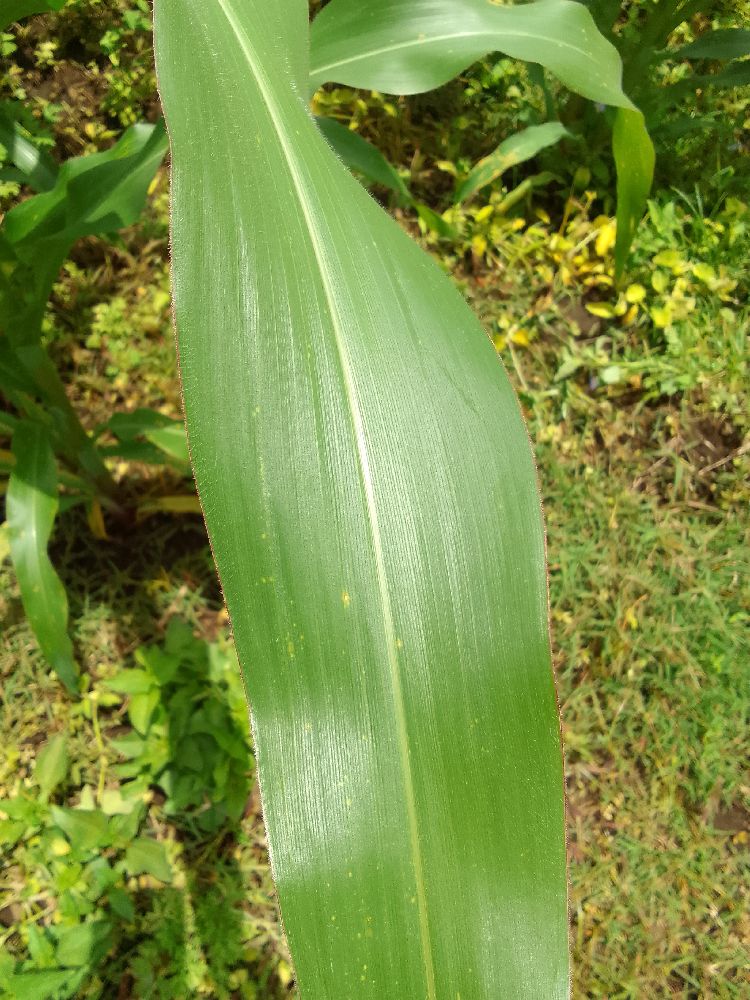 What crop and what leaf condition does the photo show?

maize, healthy
